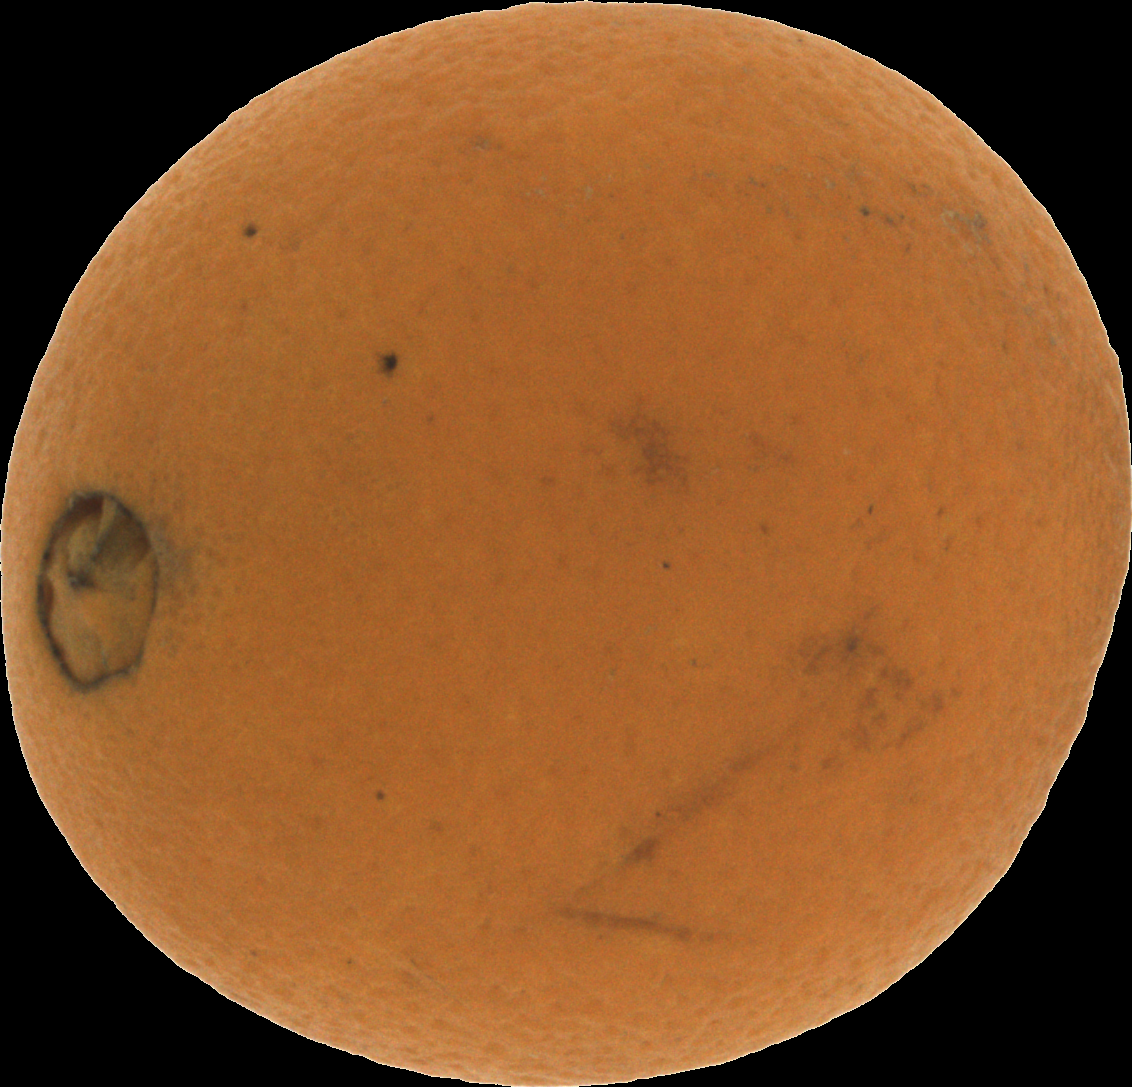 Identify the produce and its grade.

orange, bad
